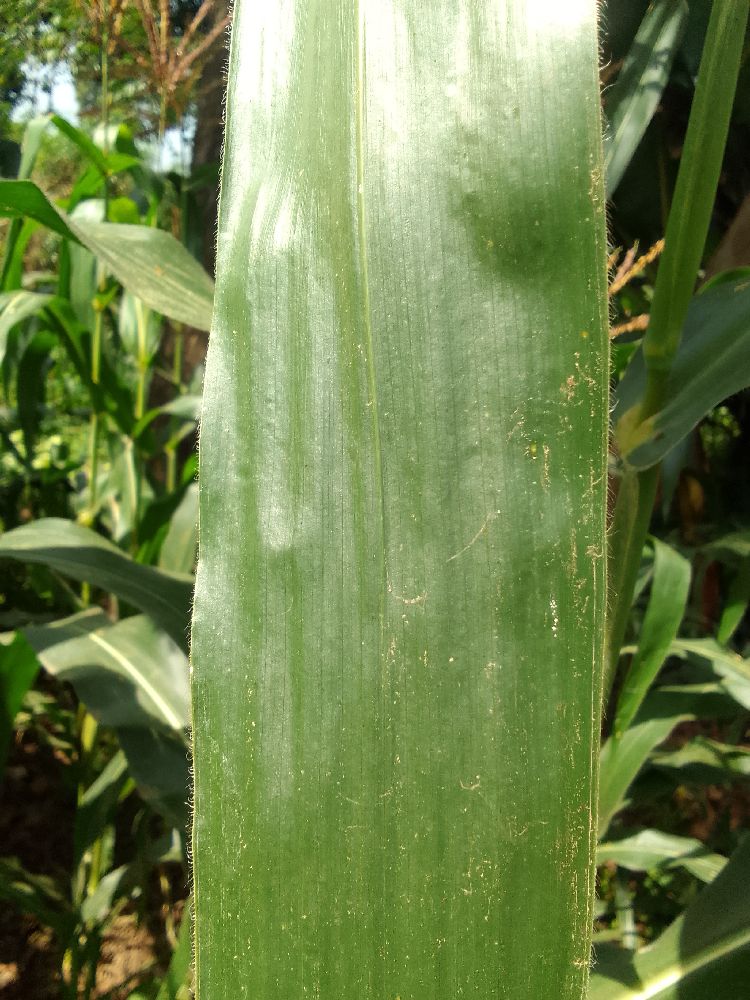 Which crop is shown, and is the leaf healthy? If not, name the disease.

maize, healthy
